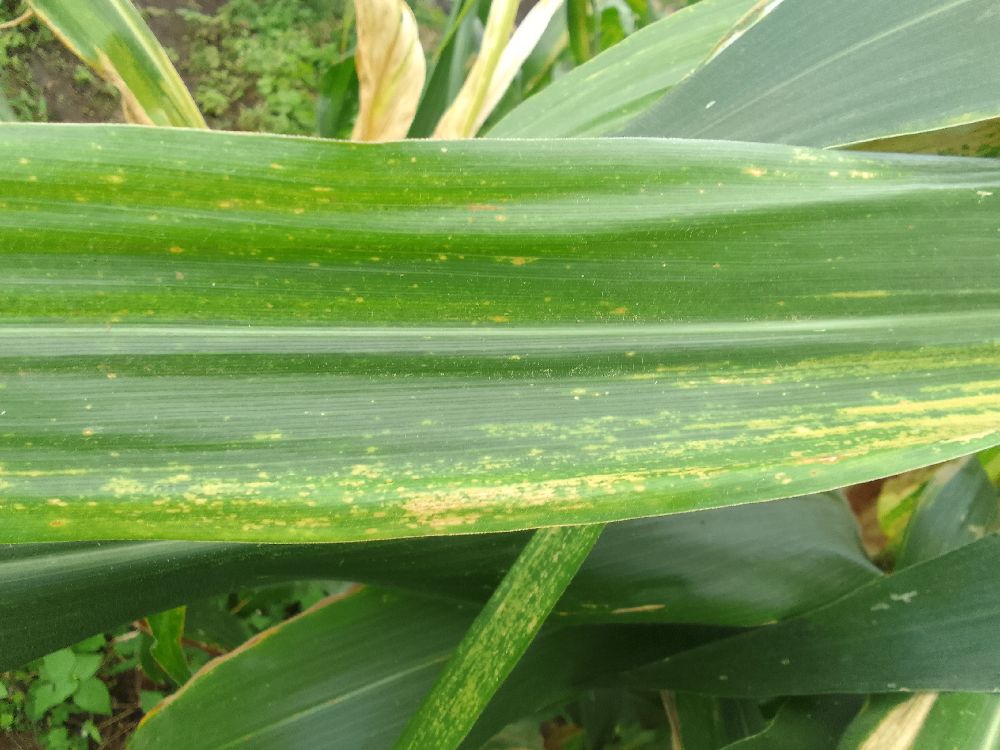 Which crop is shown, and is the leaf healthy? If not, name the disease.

maize, maize lethal necrosis
